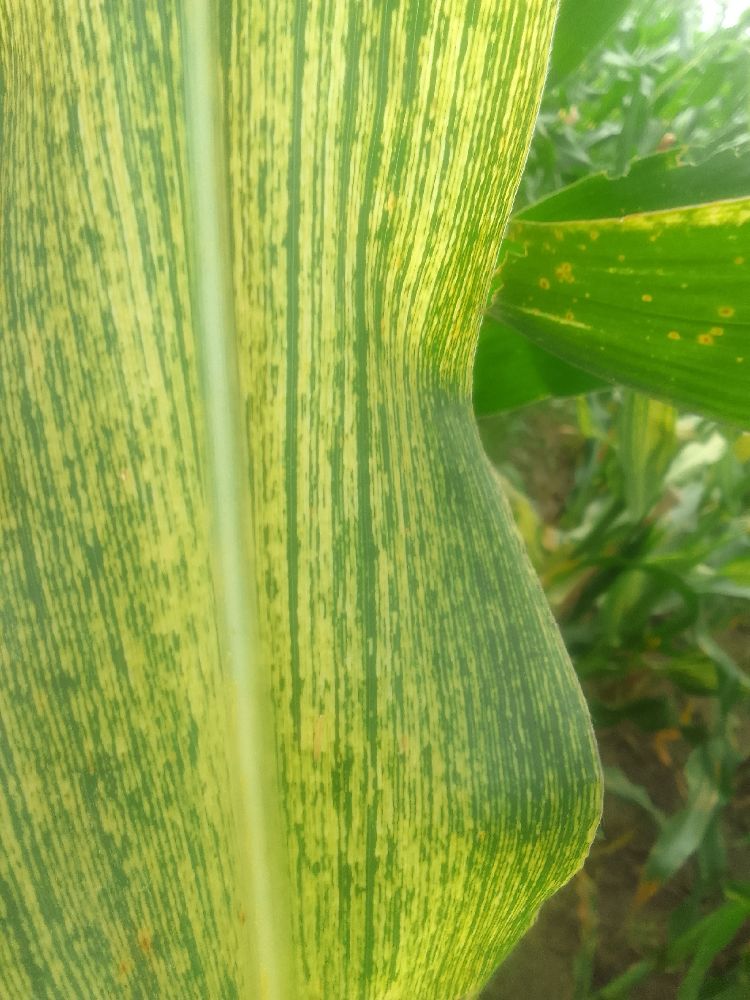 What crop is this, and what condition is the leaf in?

maize, maize streak virus
